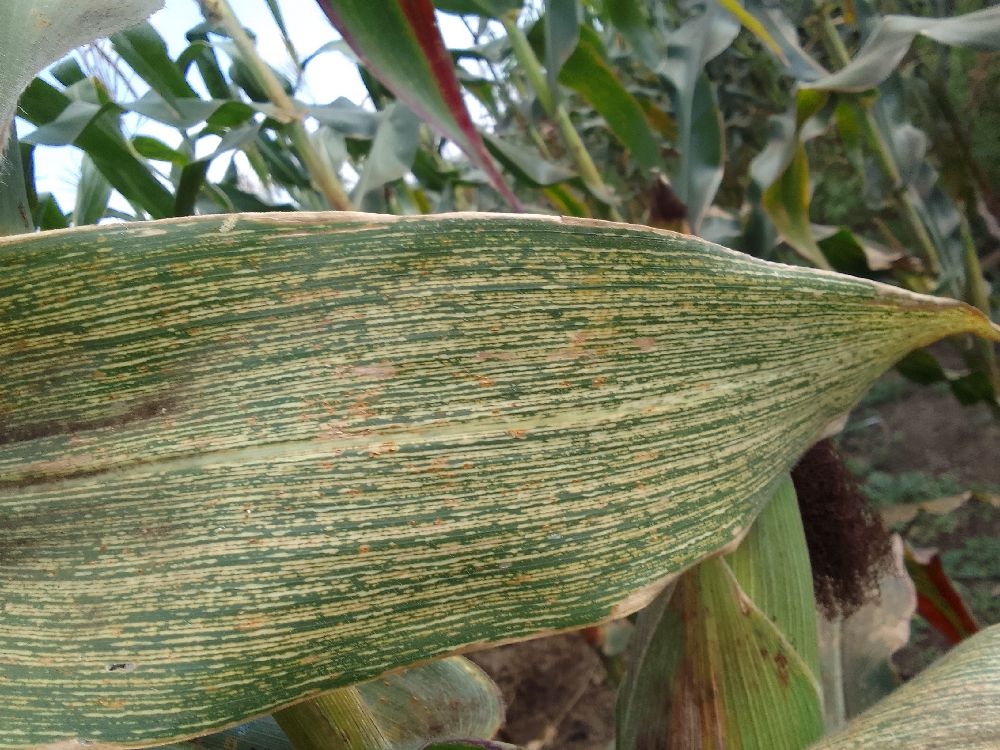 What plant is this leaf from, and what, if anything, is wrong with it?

maize, maize streak virus
